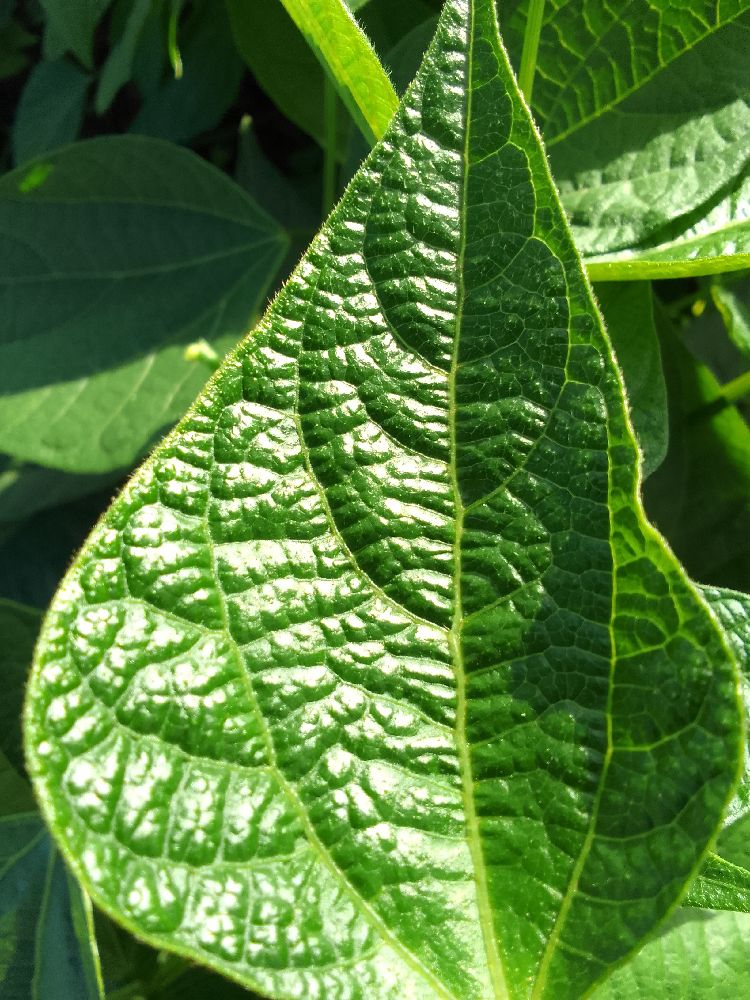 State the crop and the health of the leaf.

common bean, healthy
